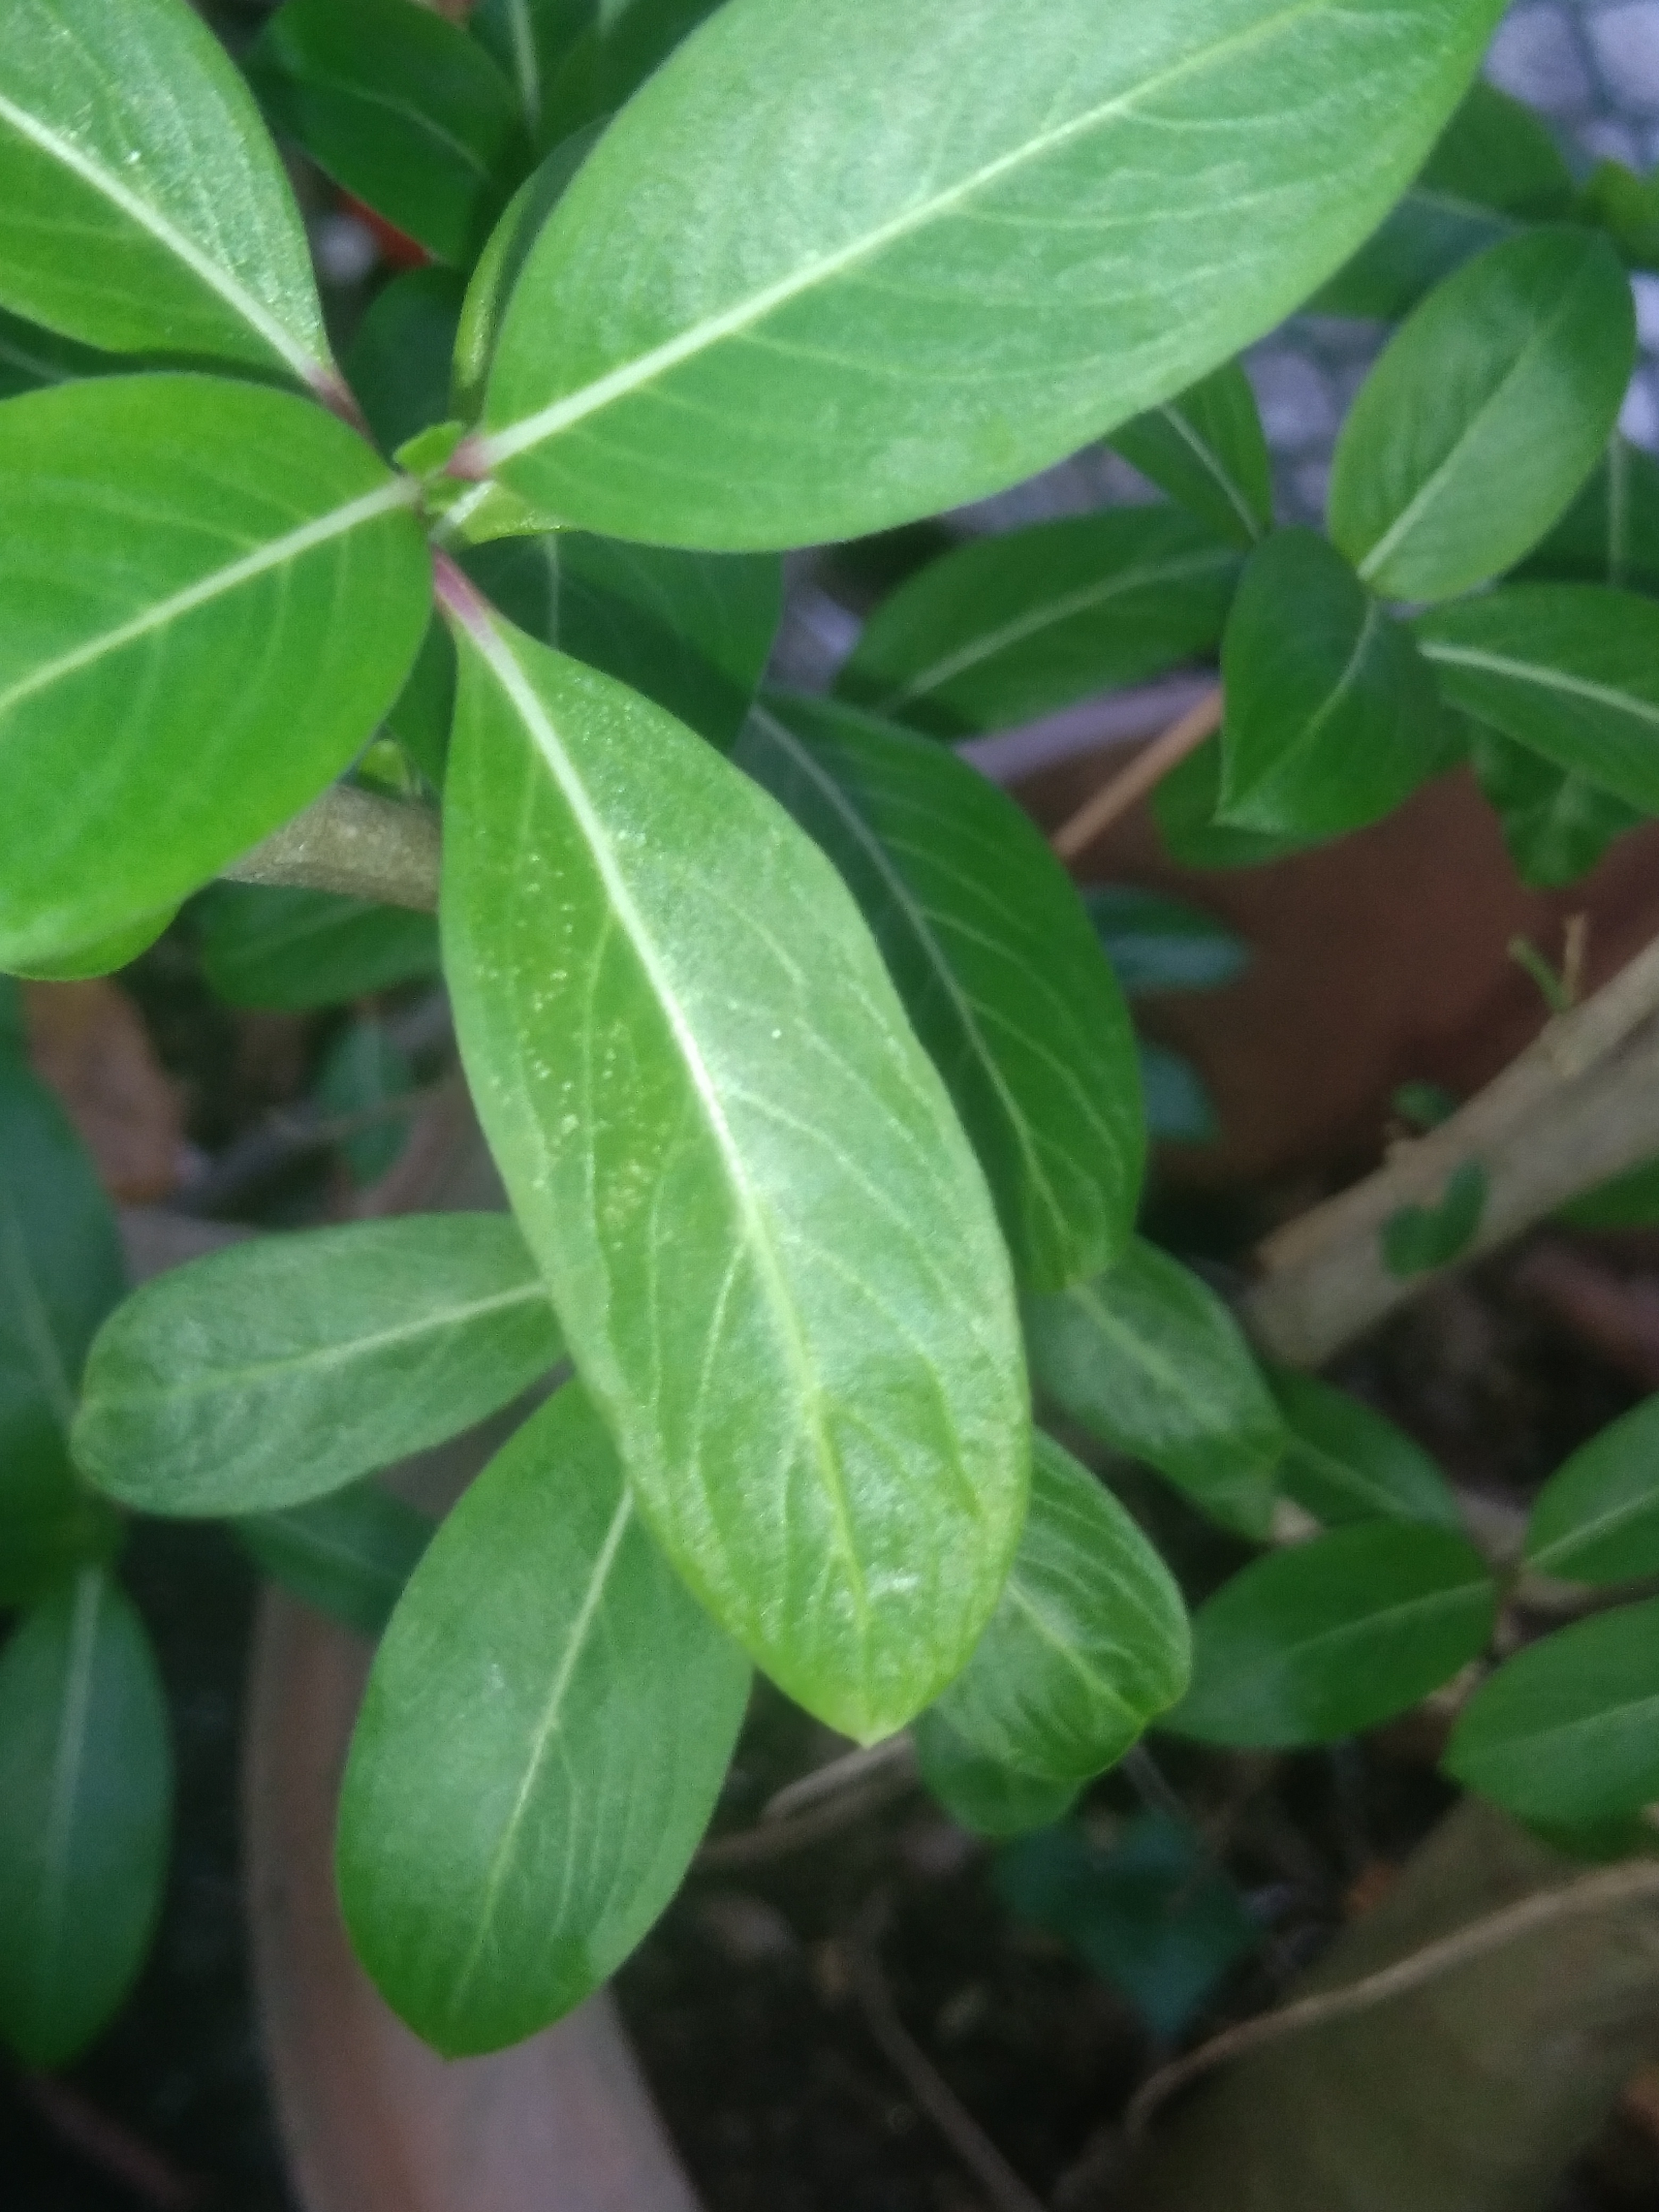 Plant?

rose periwinkle
